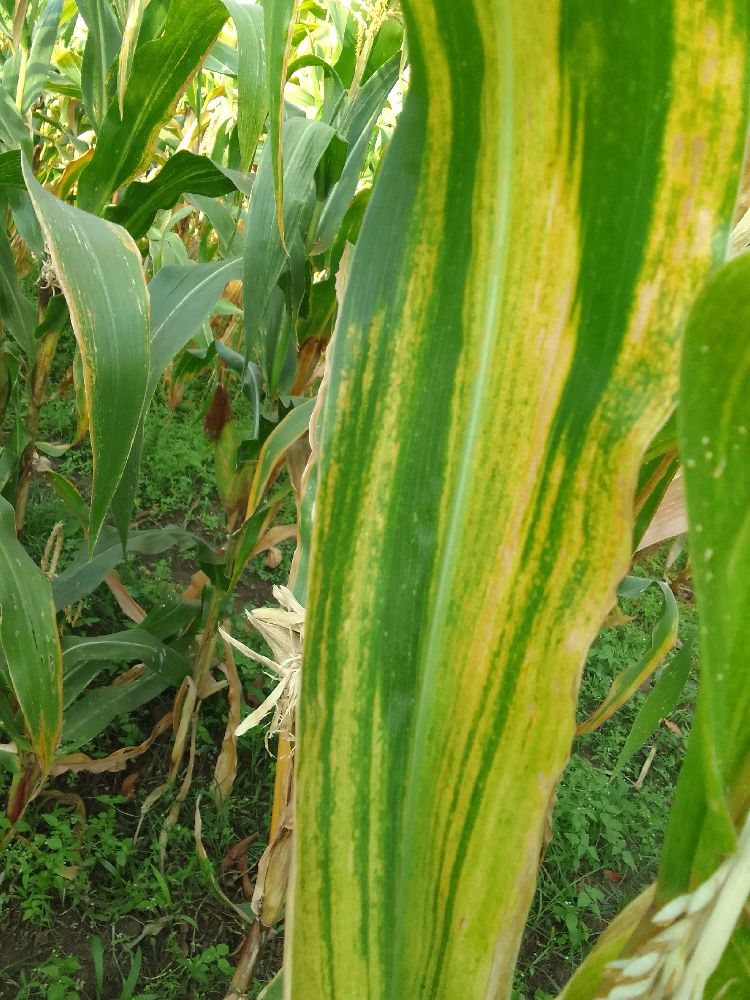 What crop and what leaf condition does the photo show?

maize, maize lethal necrosis
